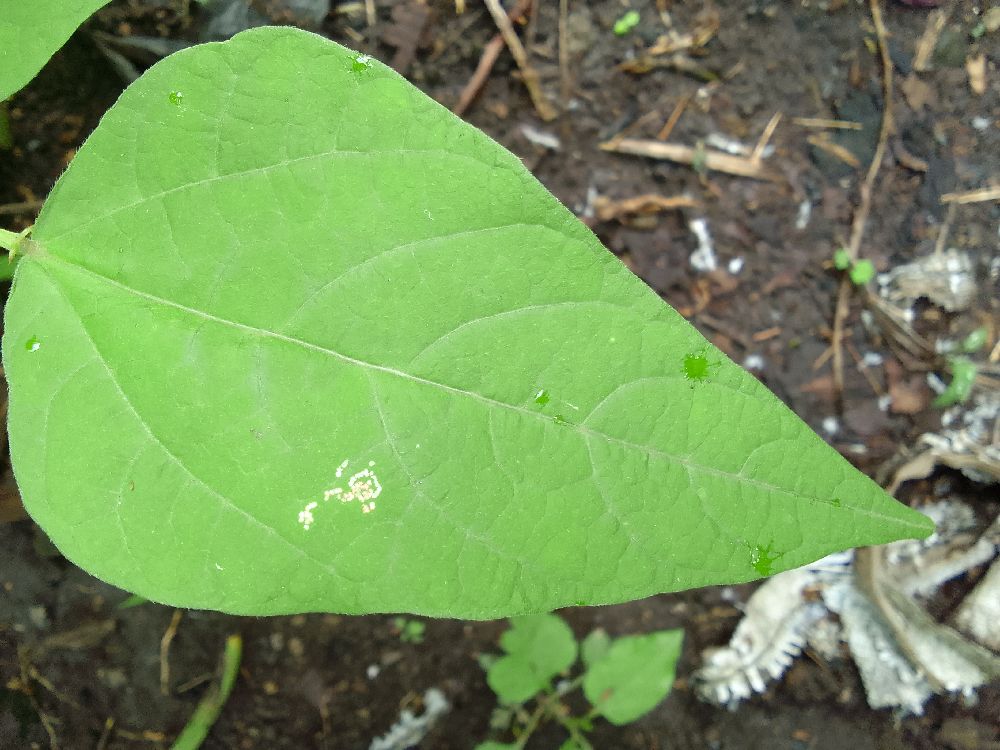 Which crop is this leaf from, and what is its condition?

common bean, healthy
